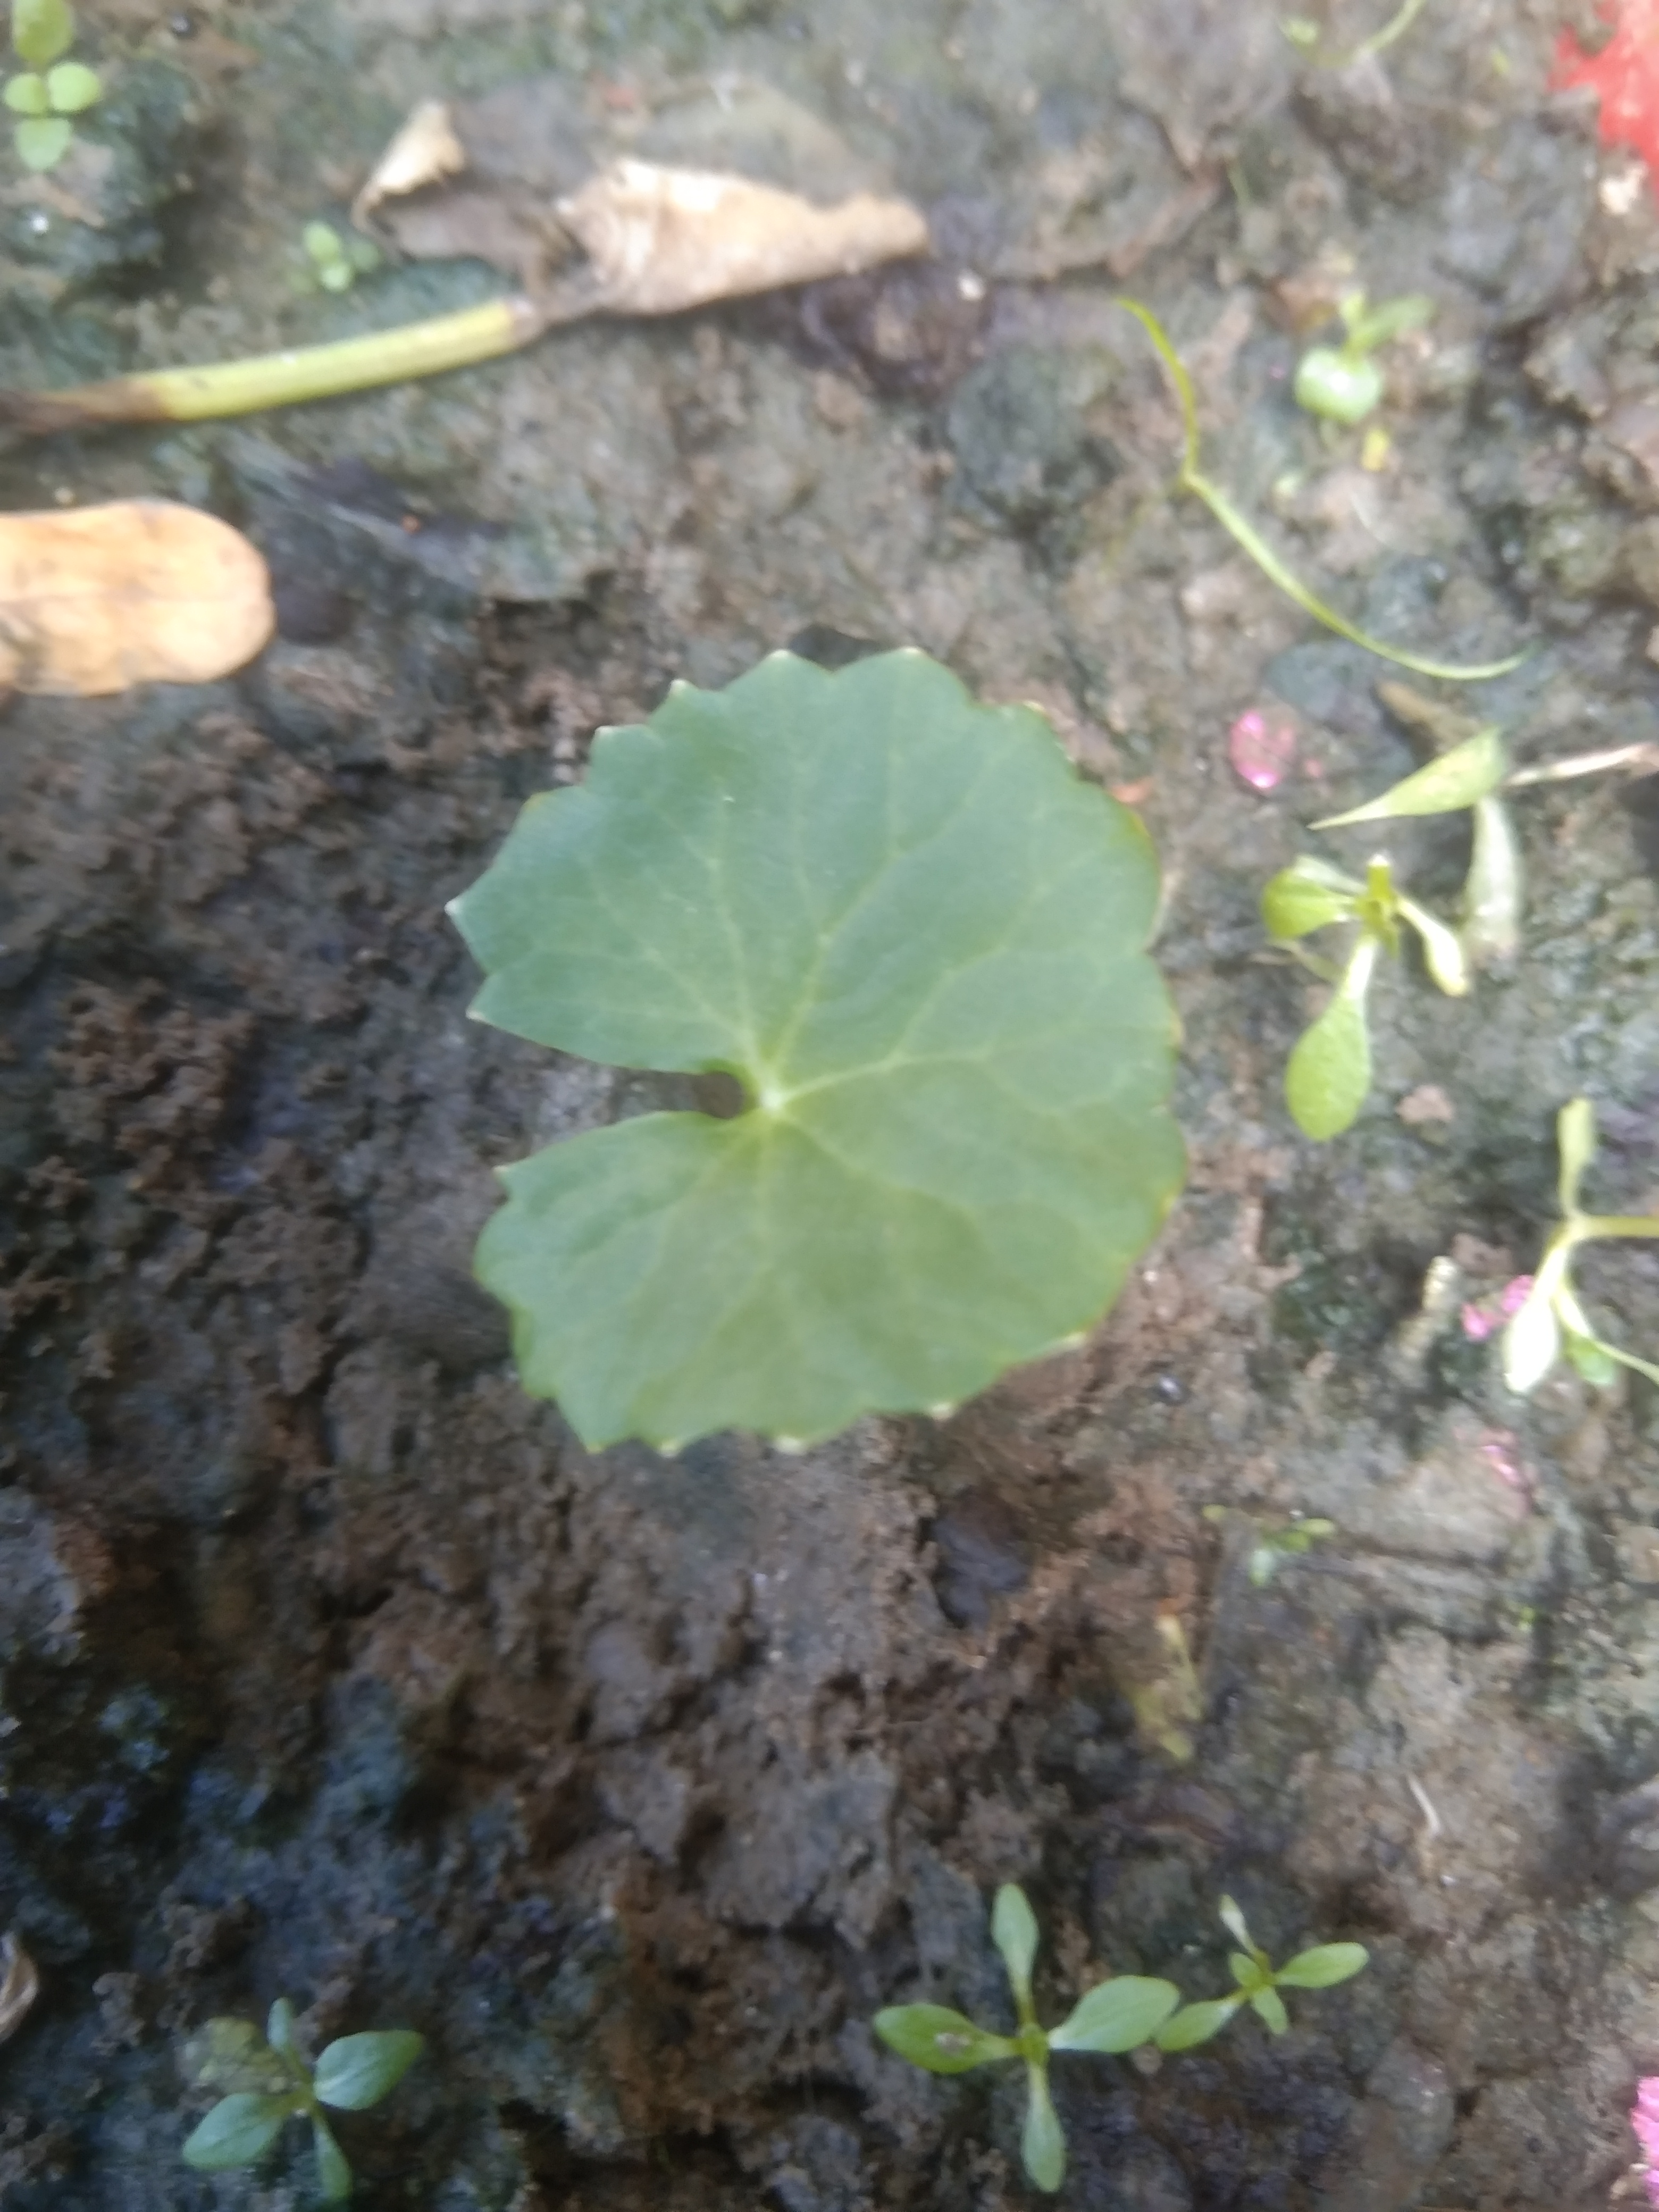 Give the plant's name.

thankuni
